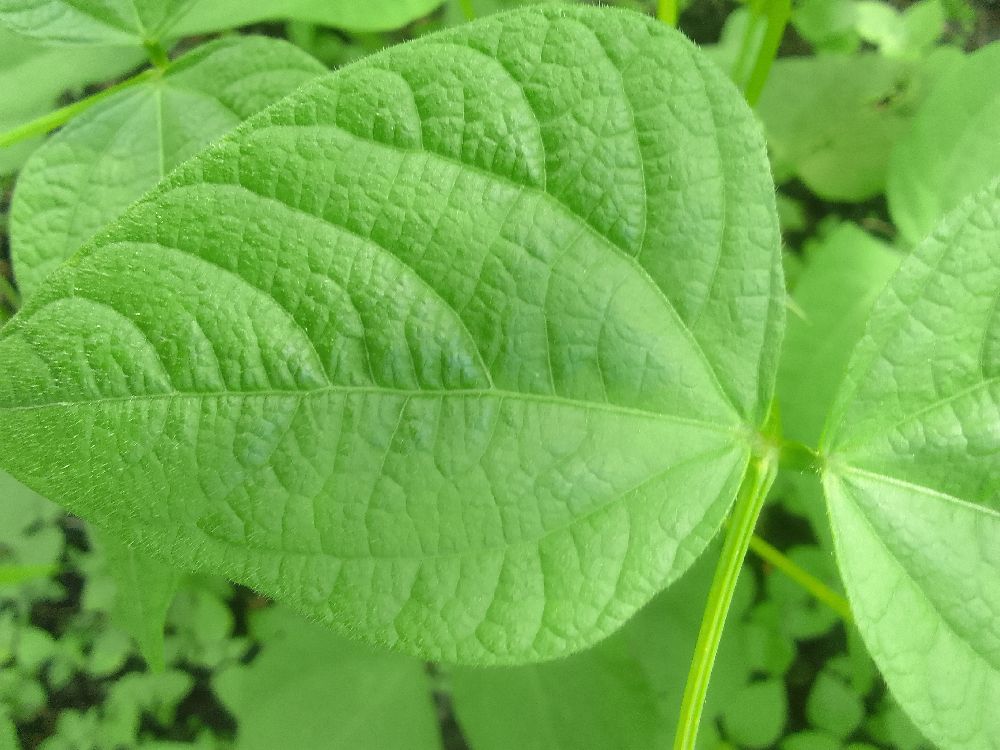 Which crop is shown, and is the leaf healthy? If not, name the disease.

common bean, healthy
